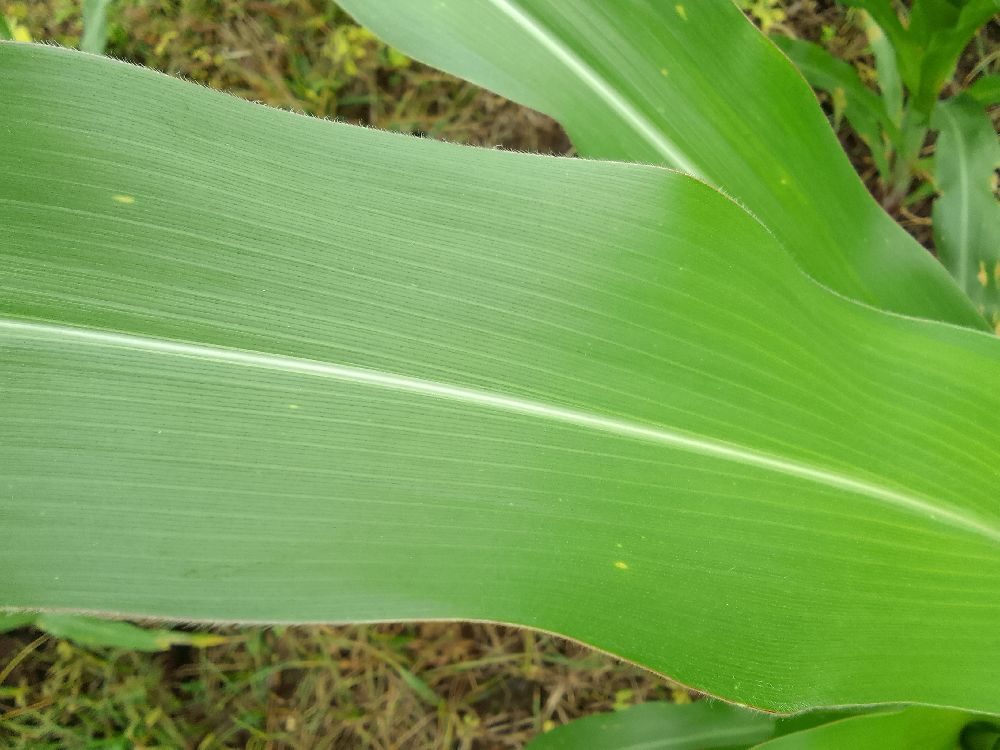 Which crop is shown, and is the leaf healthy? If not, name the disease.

maize, healthy
